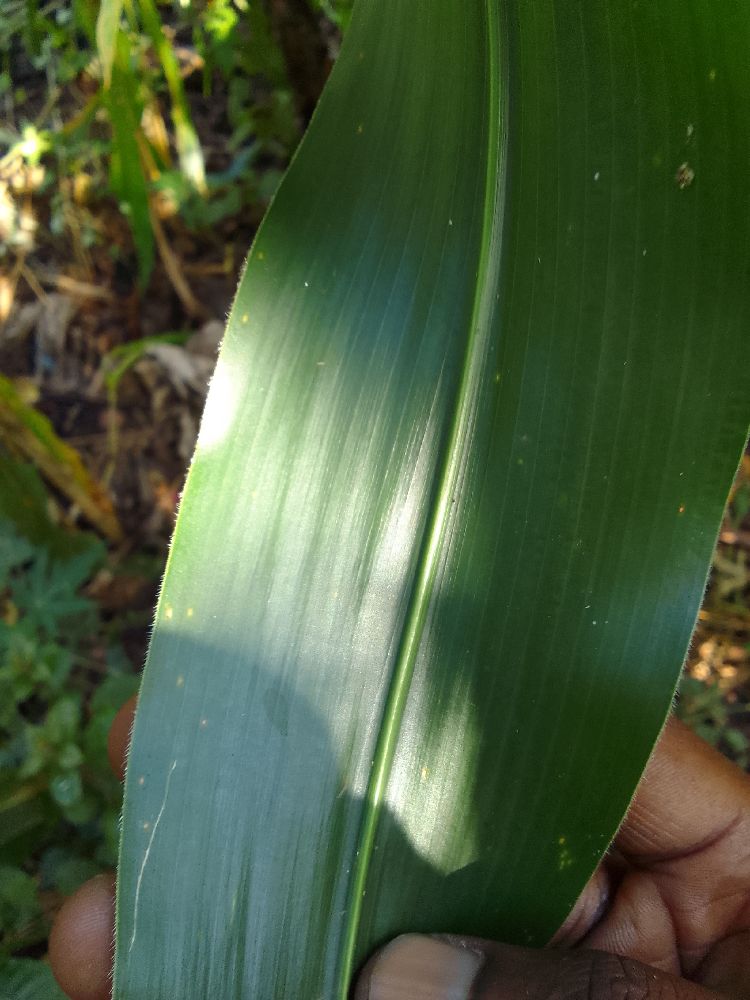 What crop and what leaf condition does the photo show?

maize, healthy
